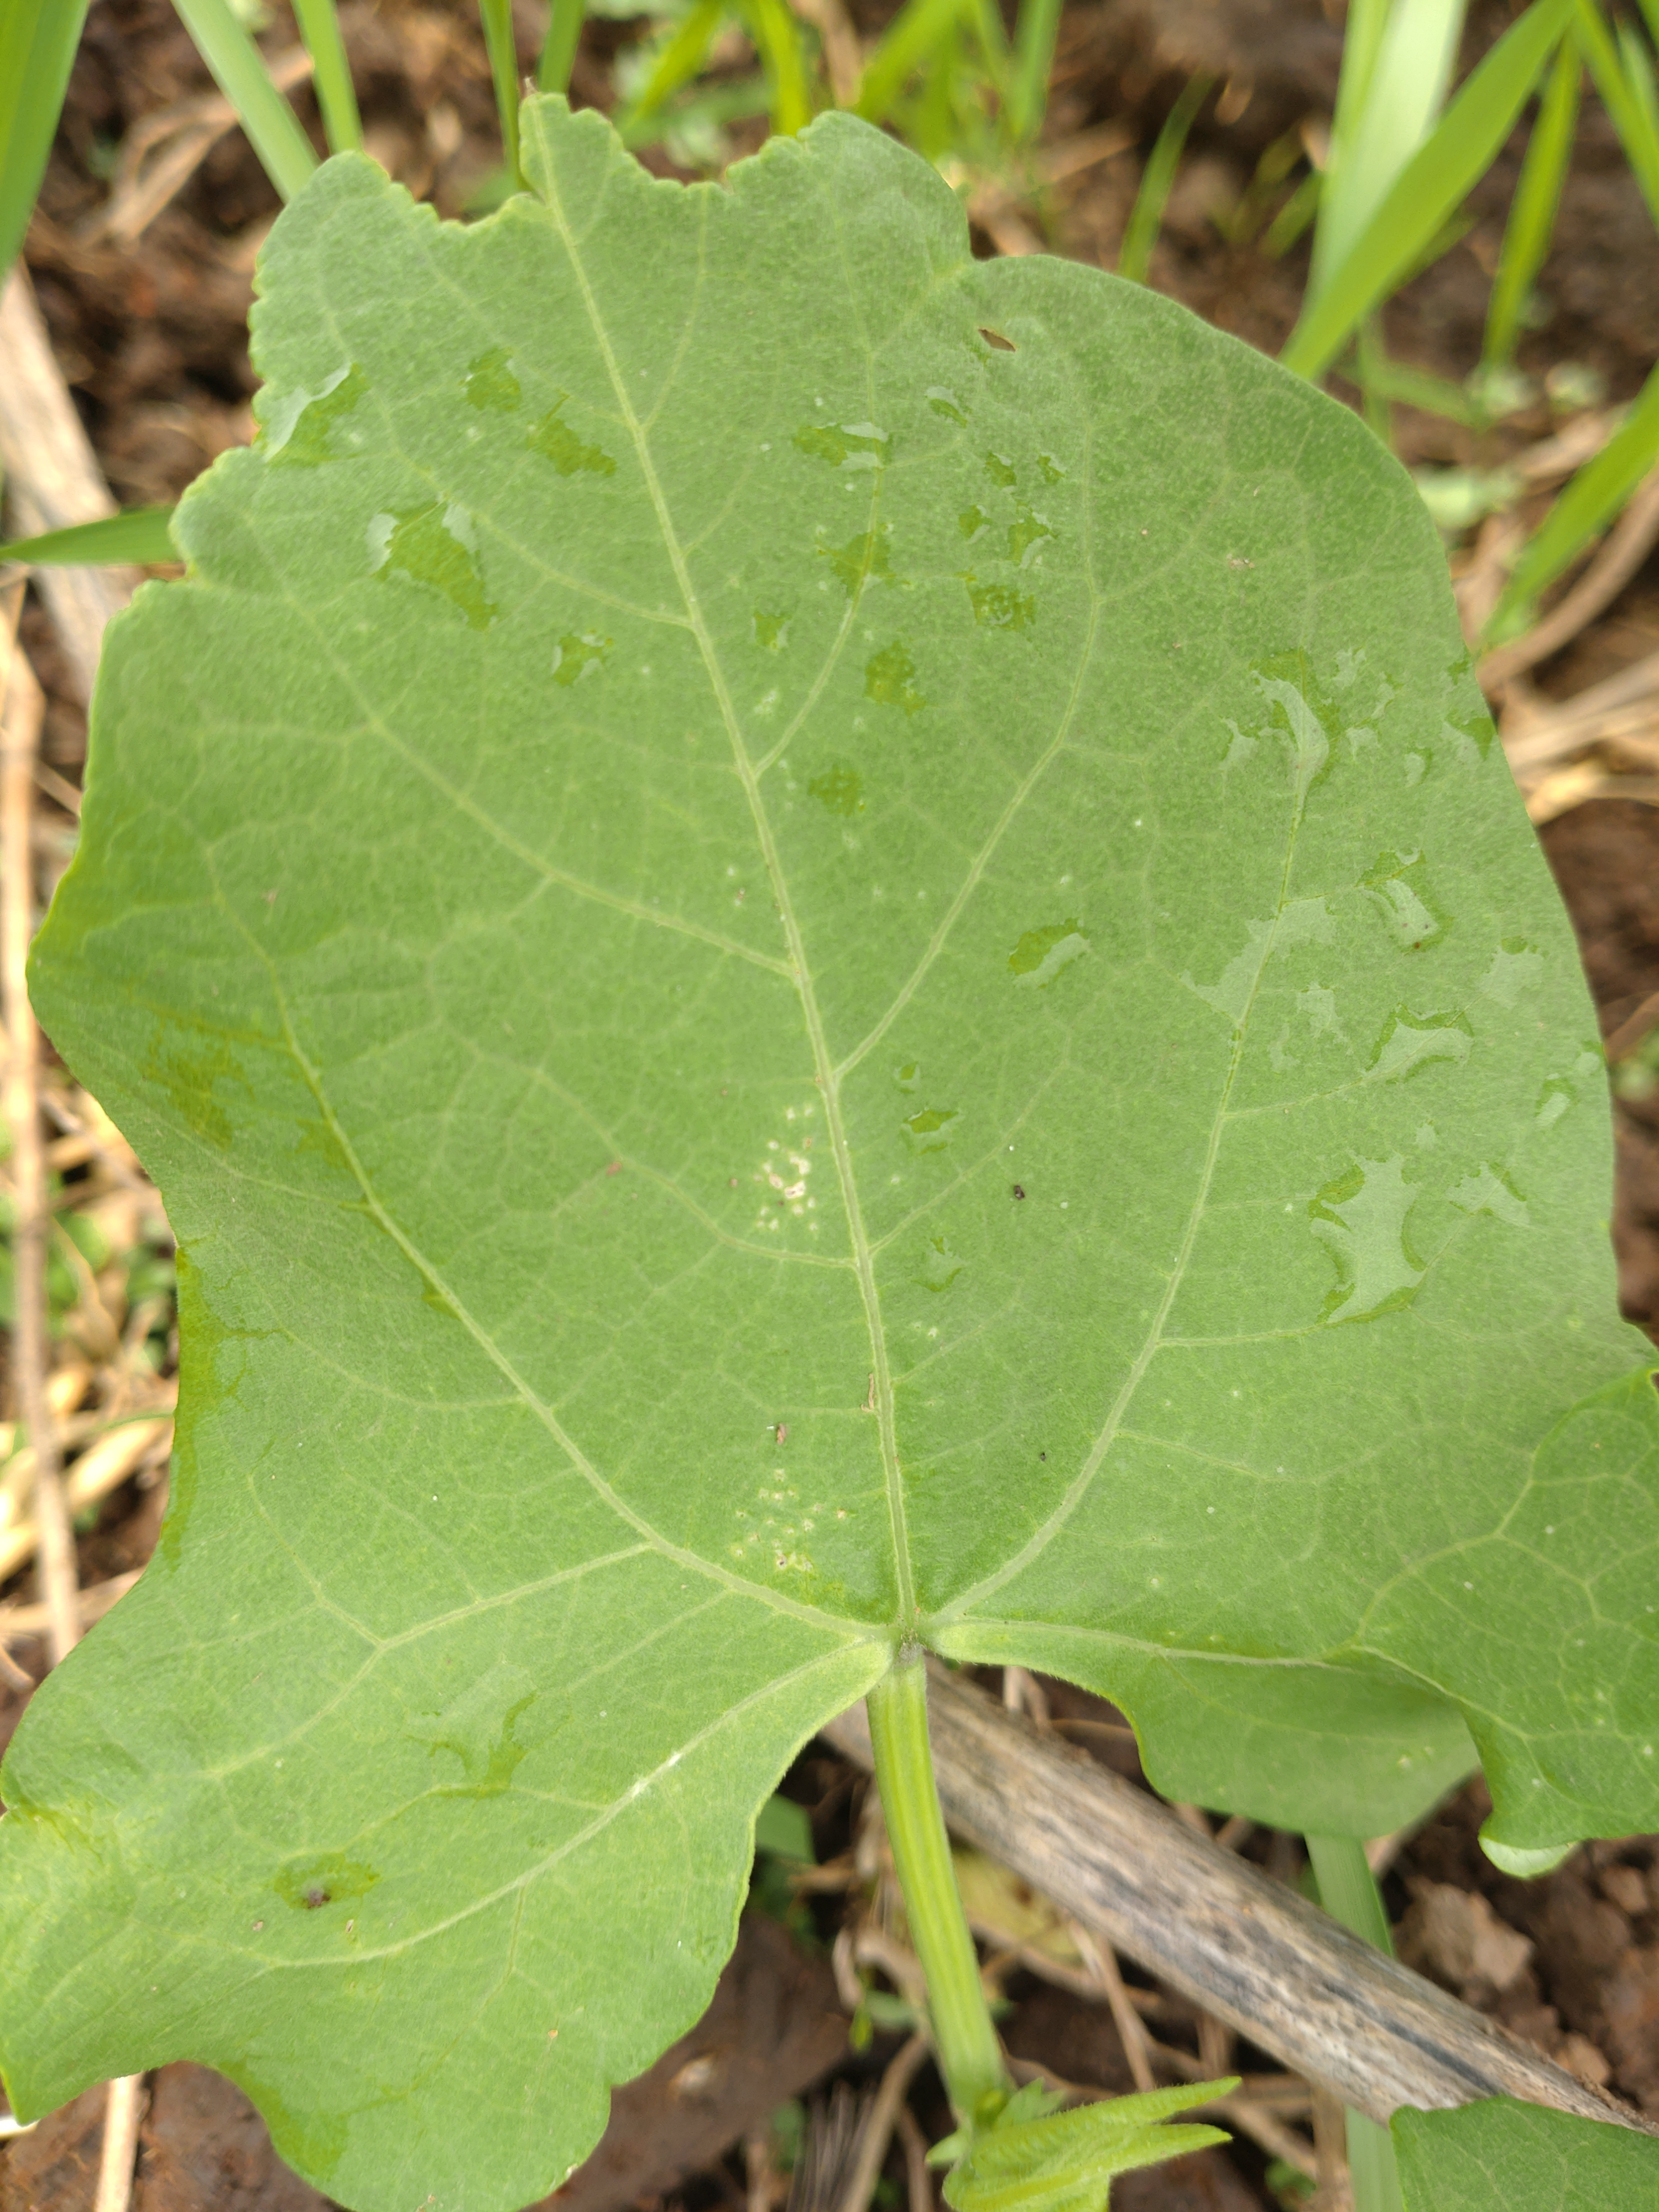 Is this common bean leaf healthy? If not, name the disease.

healthy
